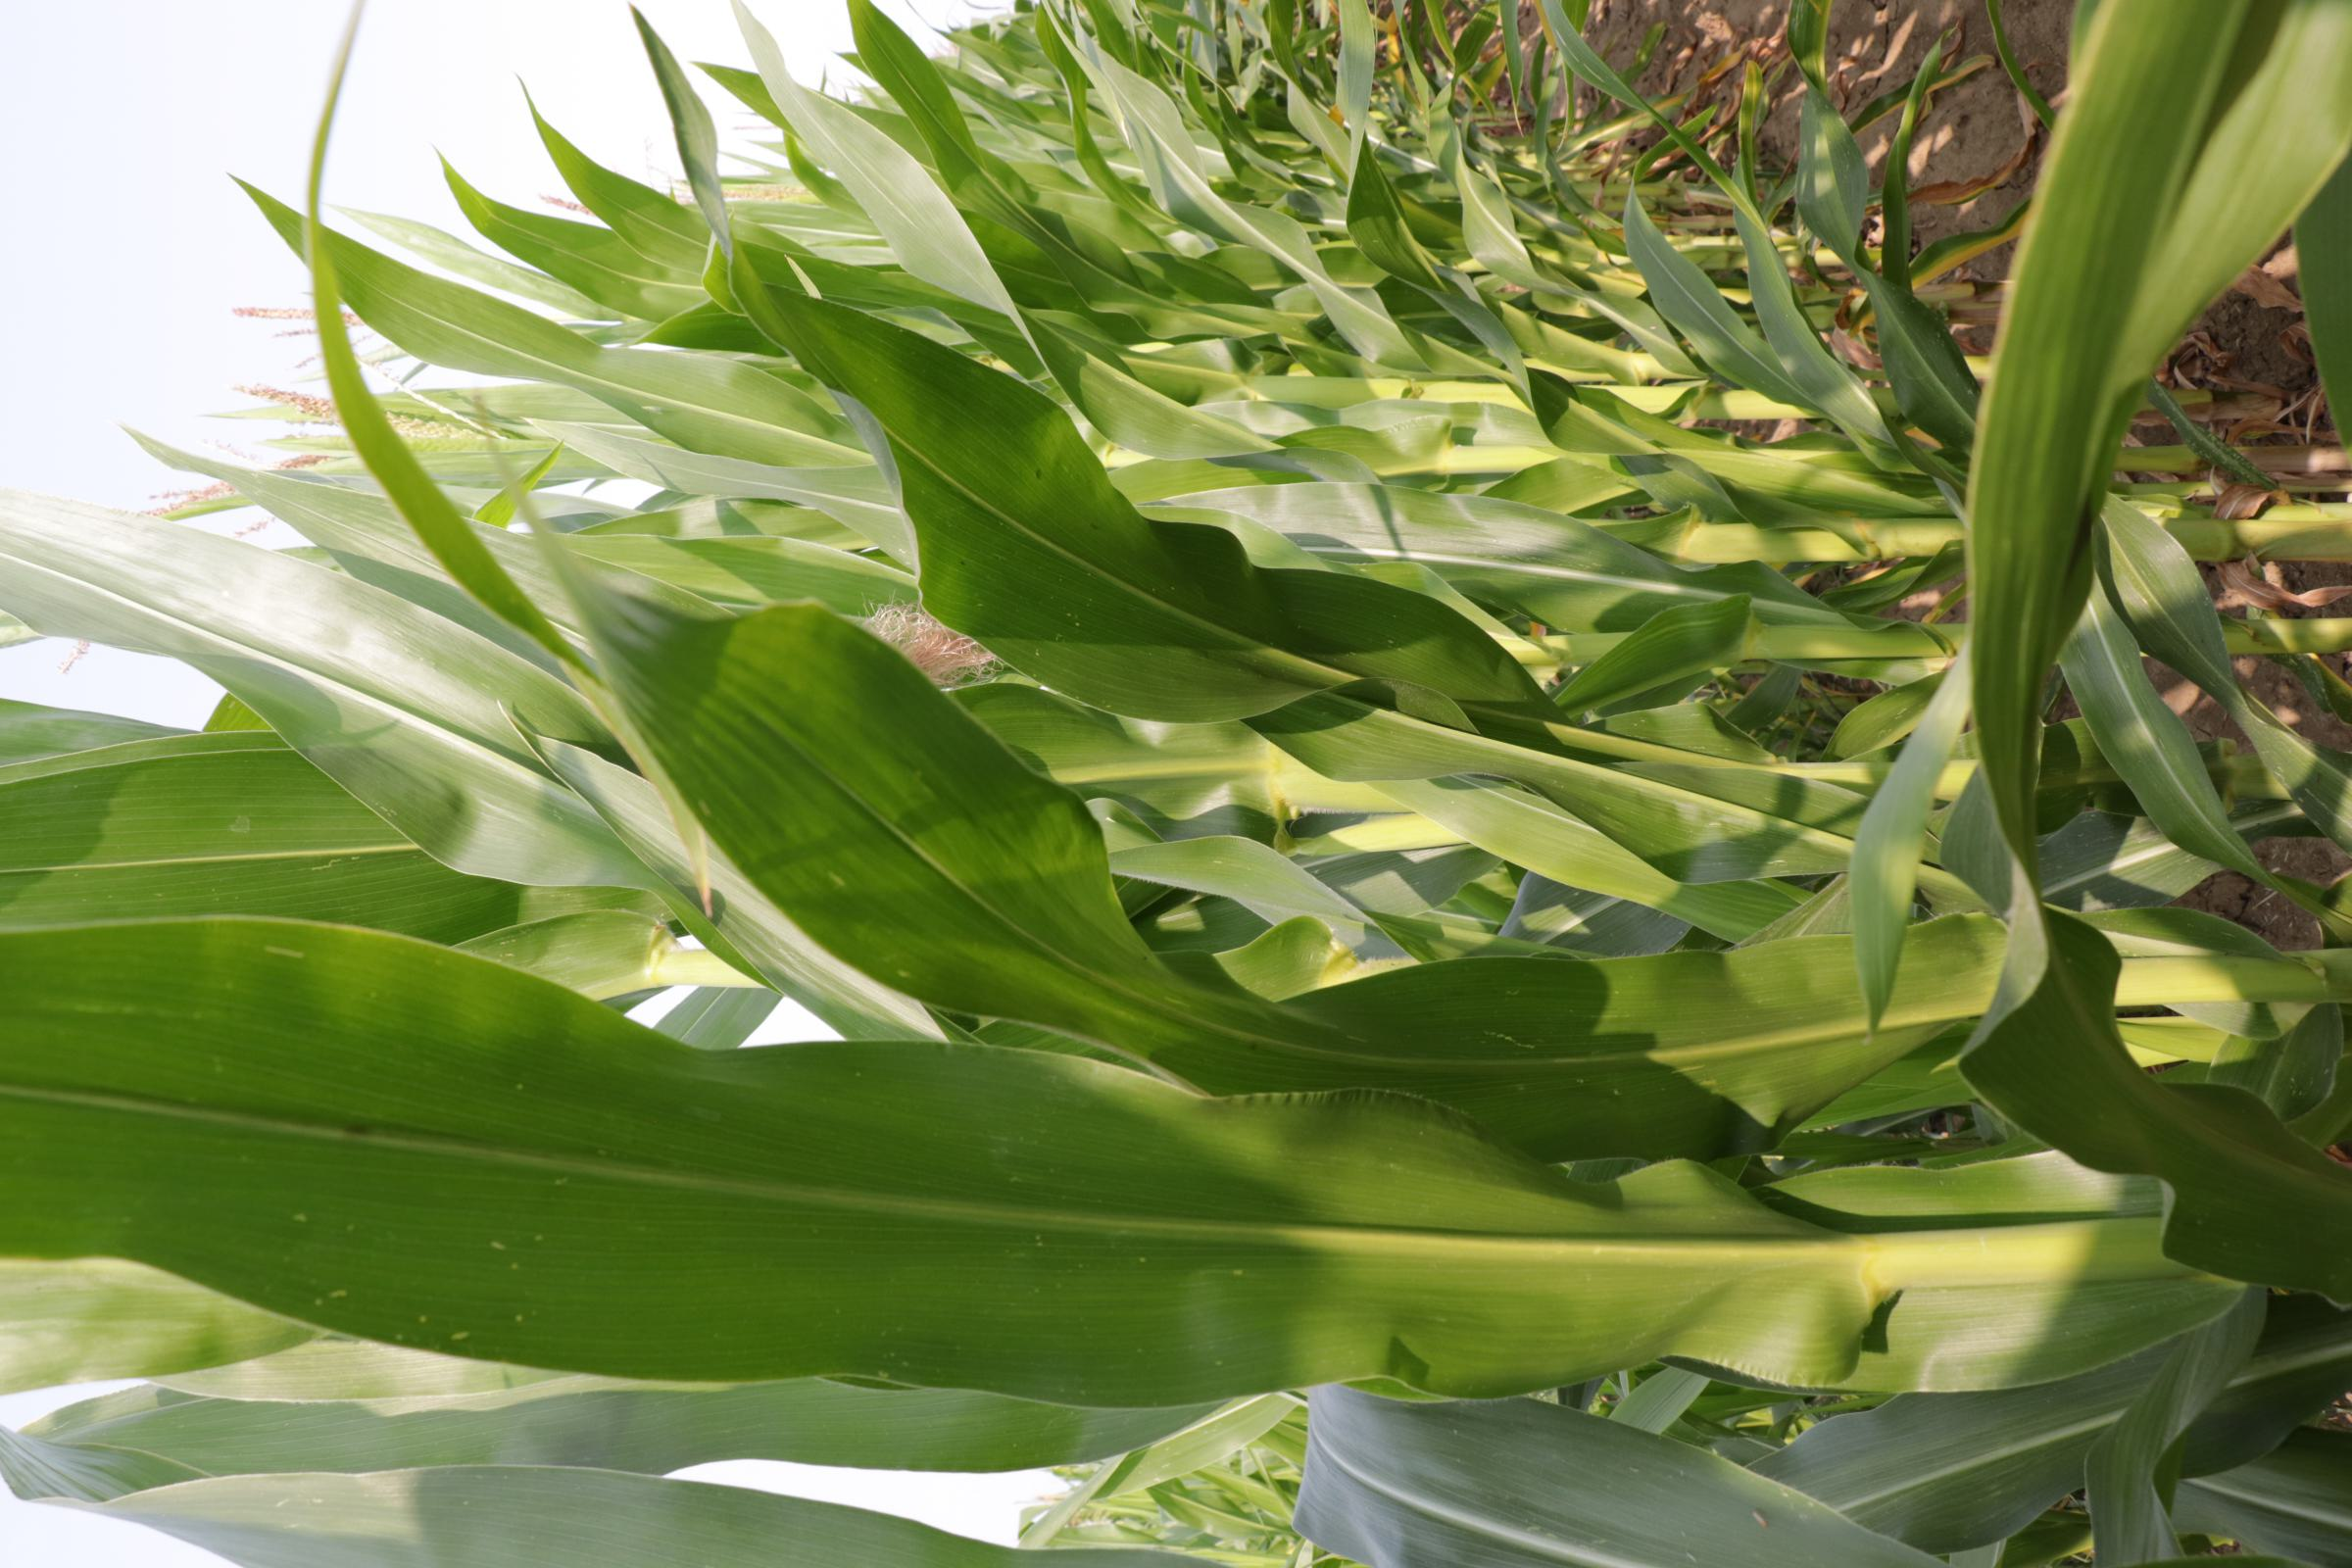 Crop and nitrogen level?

maize, reduced nitrogen fertilisation
